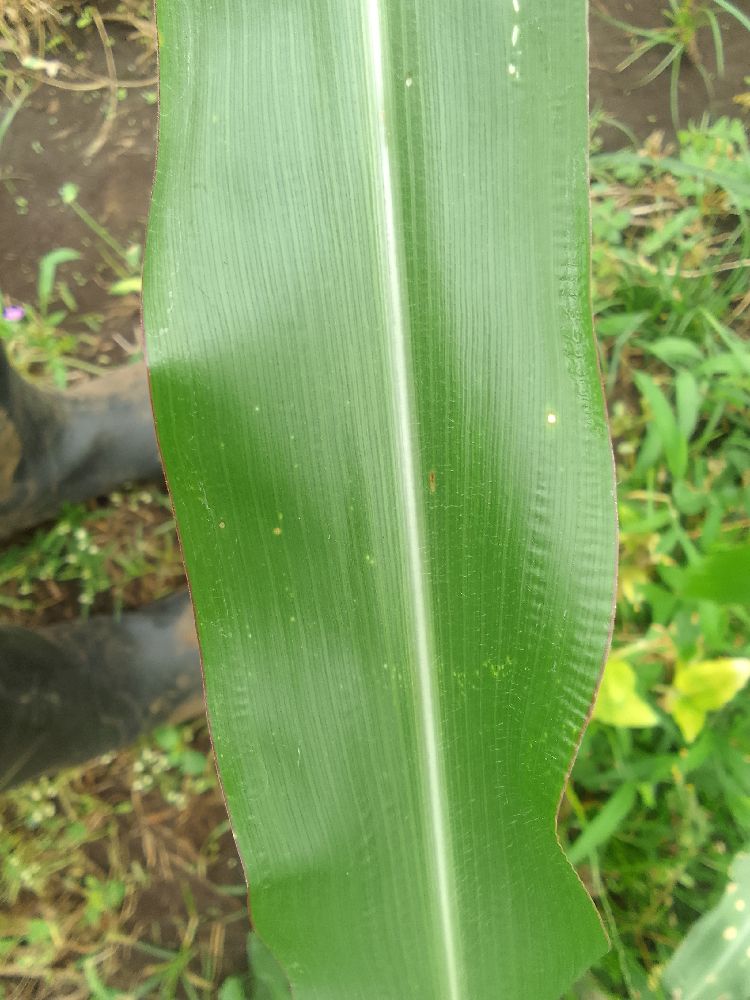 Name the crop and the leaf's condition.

maize, healthy
